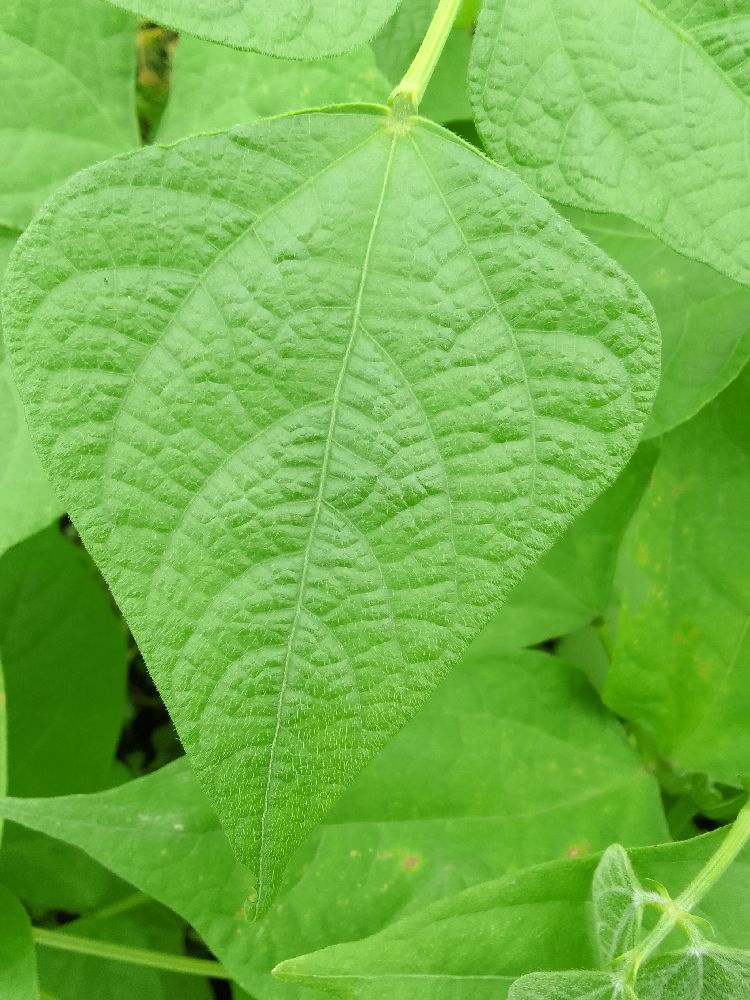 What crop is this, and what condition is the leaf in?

common bean, healthy
